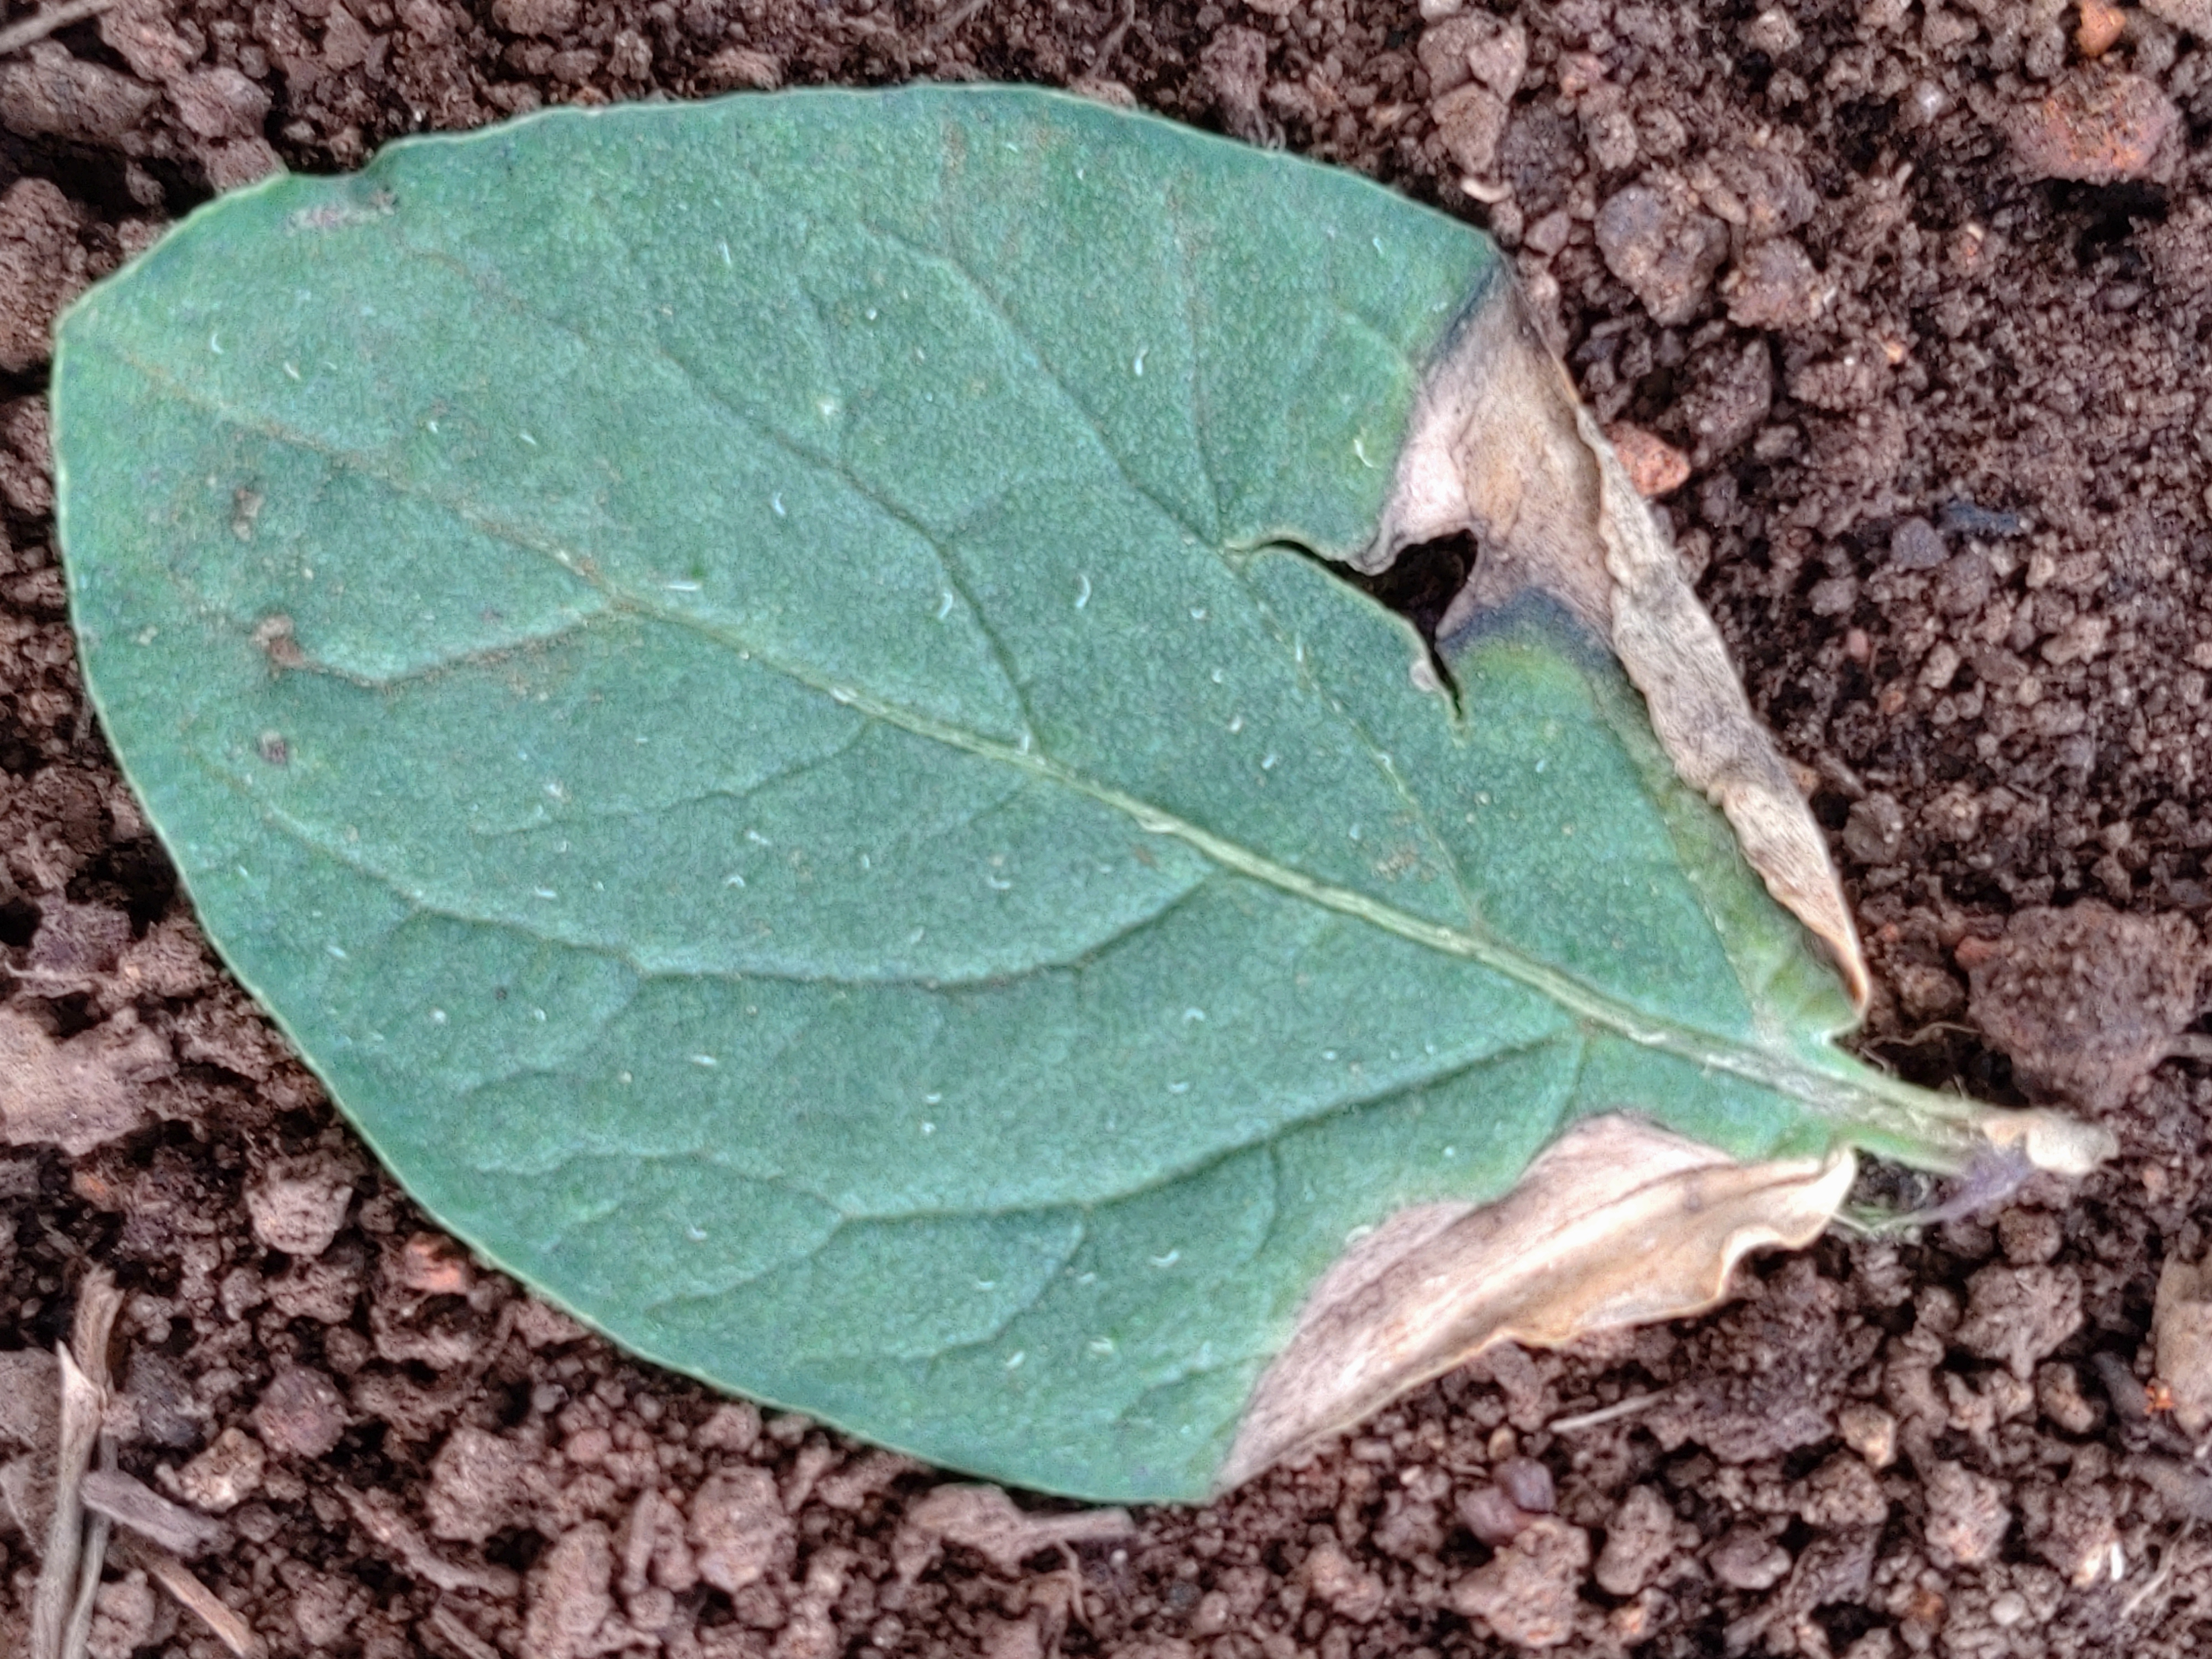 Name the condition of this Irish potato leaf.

early blight
